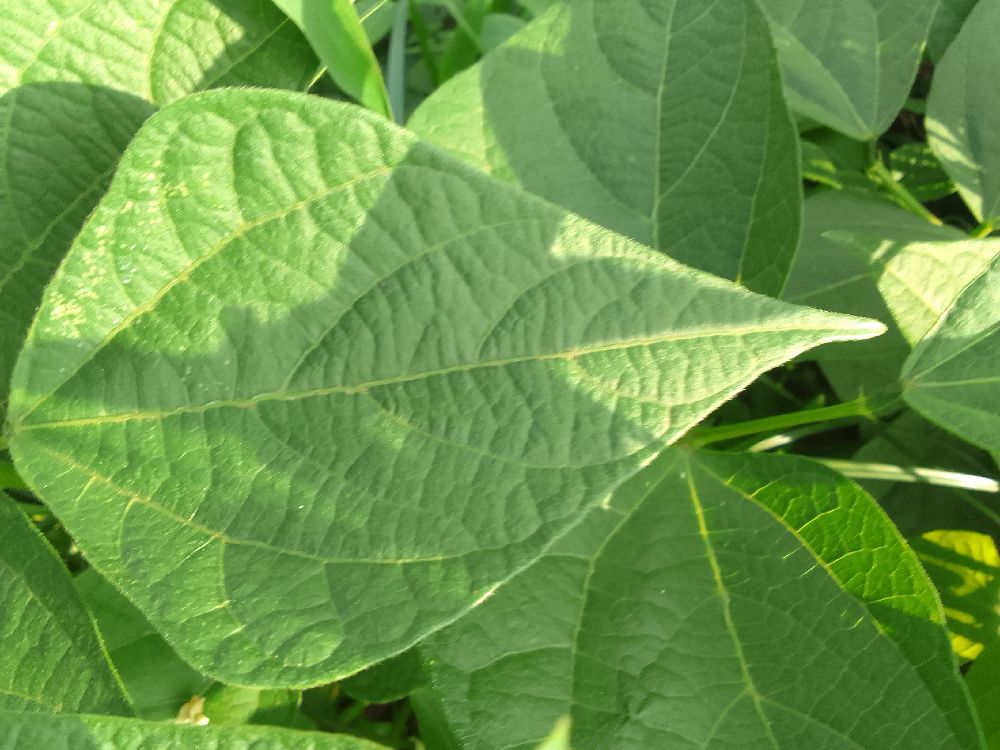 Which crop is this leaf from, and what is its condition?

common bean, healthy
